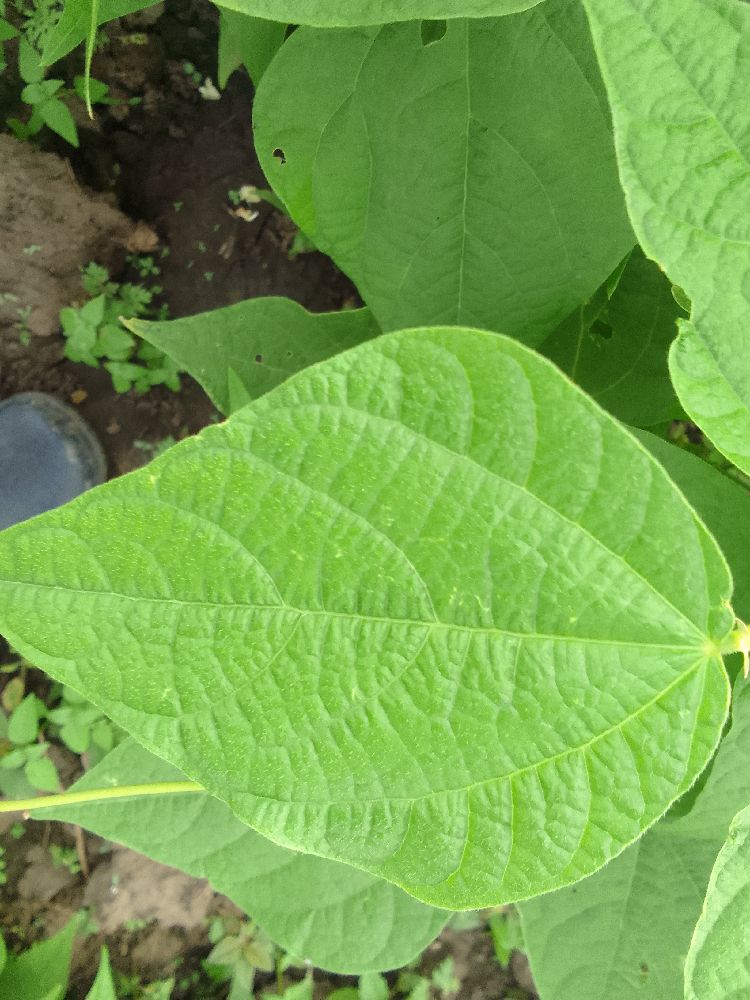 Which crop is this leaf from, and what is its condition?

common bean, healthy
